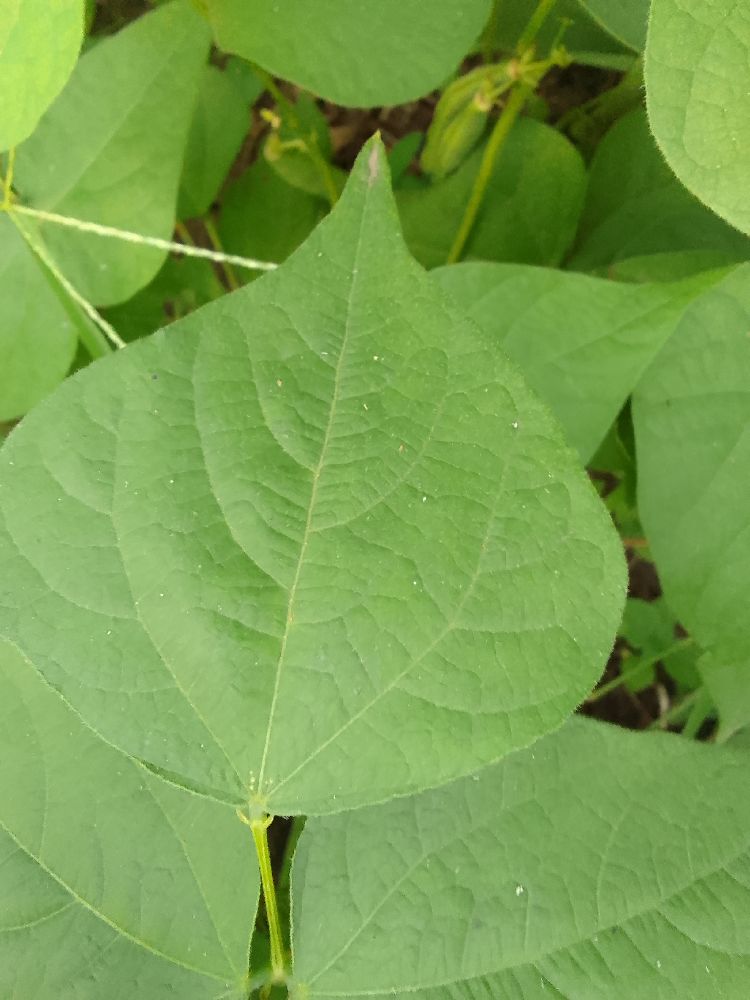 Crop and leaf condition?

common bean, healthy
